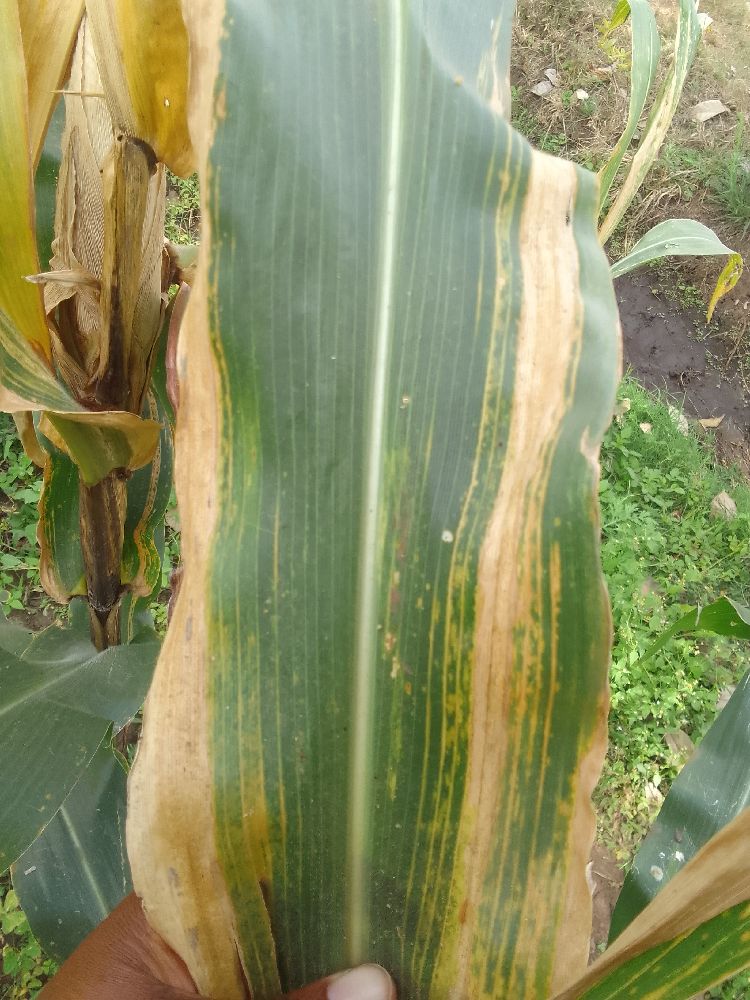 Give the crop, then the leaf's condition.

maize, maize lethal necrosis
